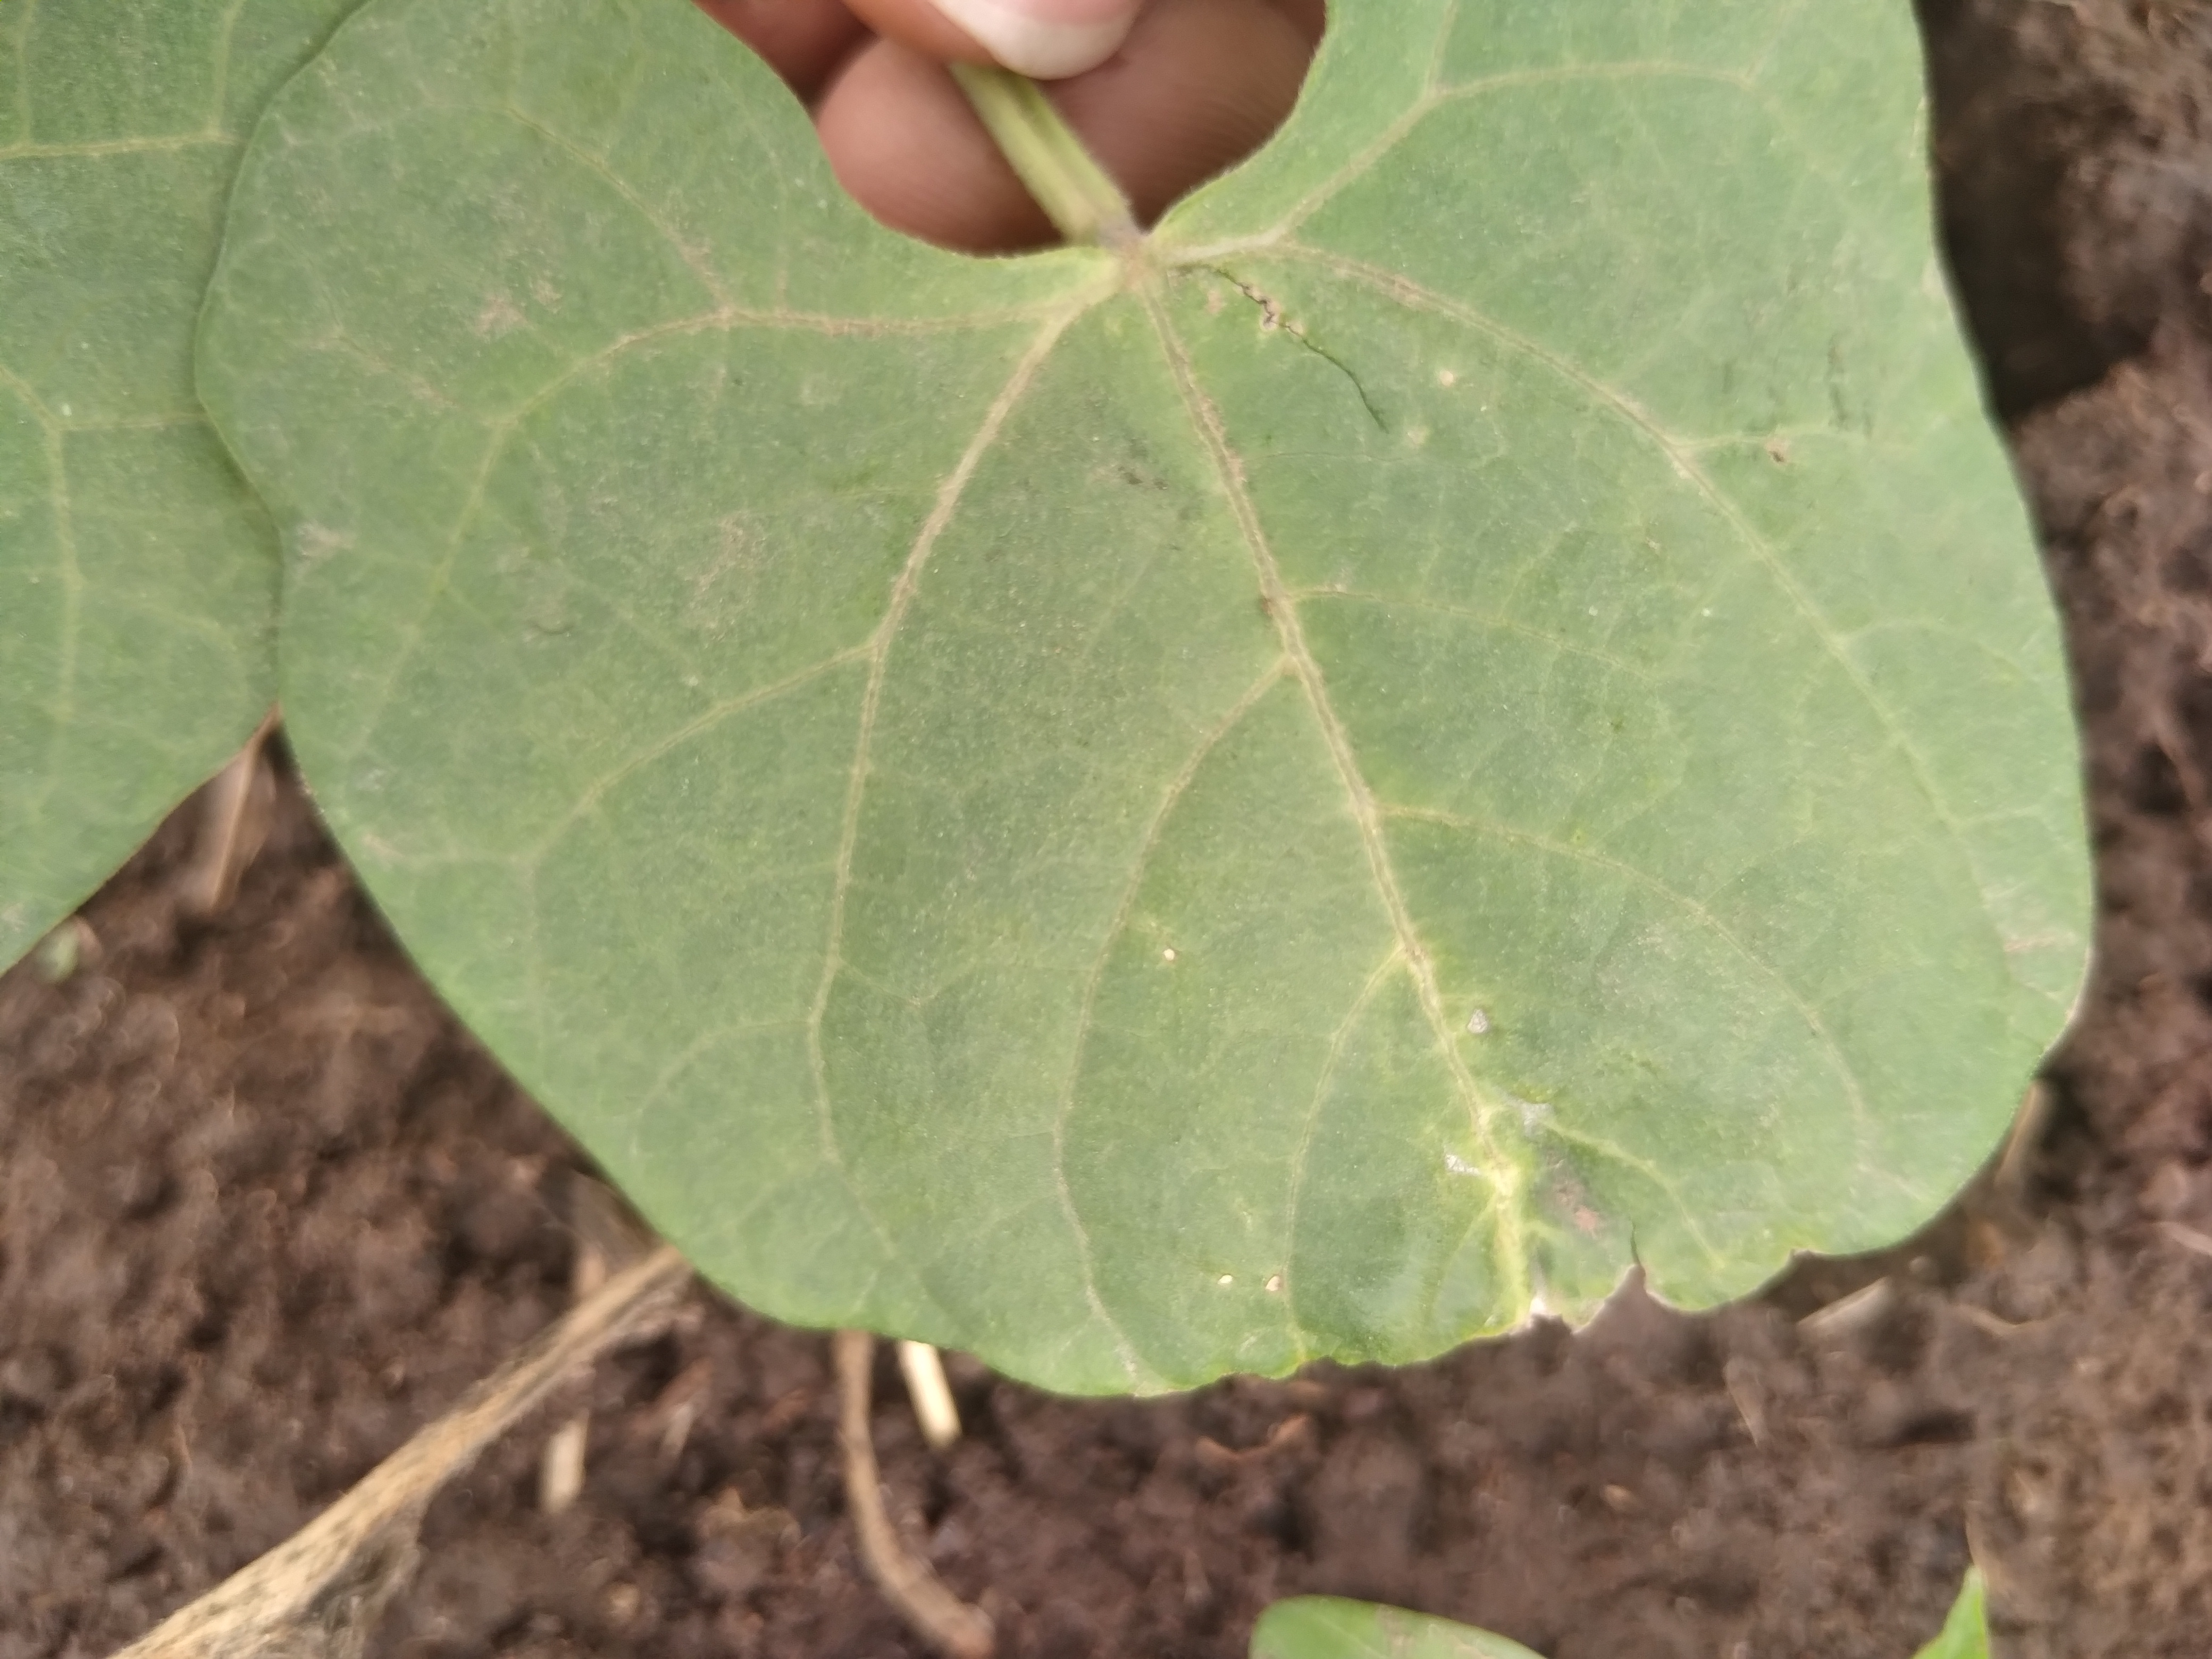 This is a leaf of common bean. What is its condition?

healthy
